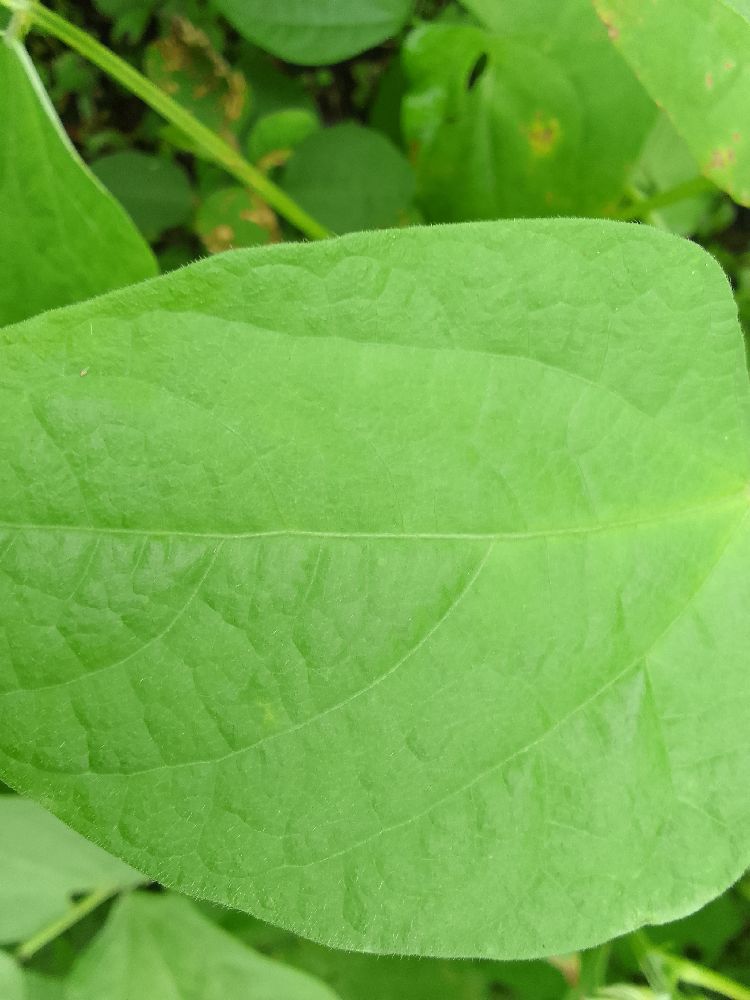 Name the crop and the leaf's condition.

common bean, healthy
